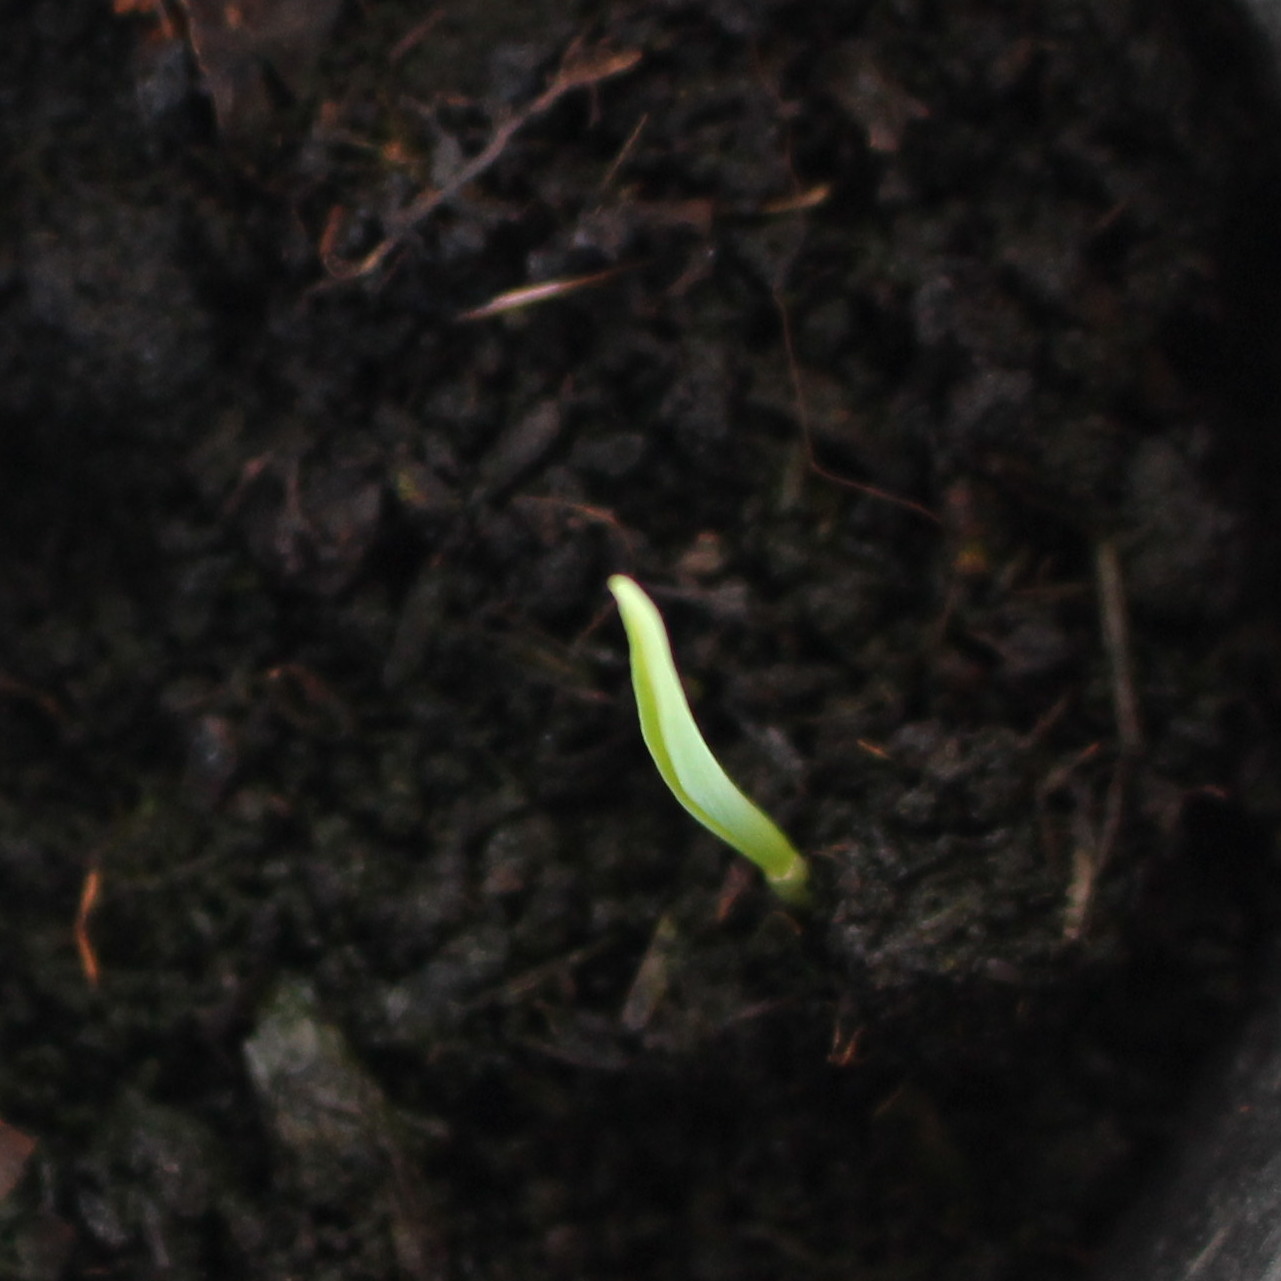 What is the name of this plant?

Avena sterilis
